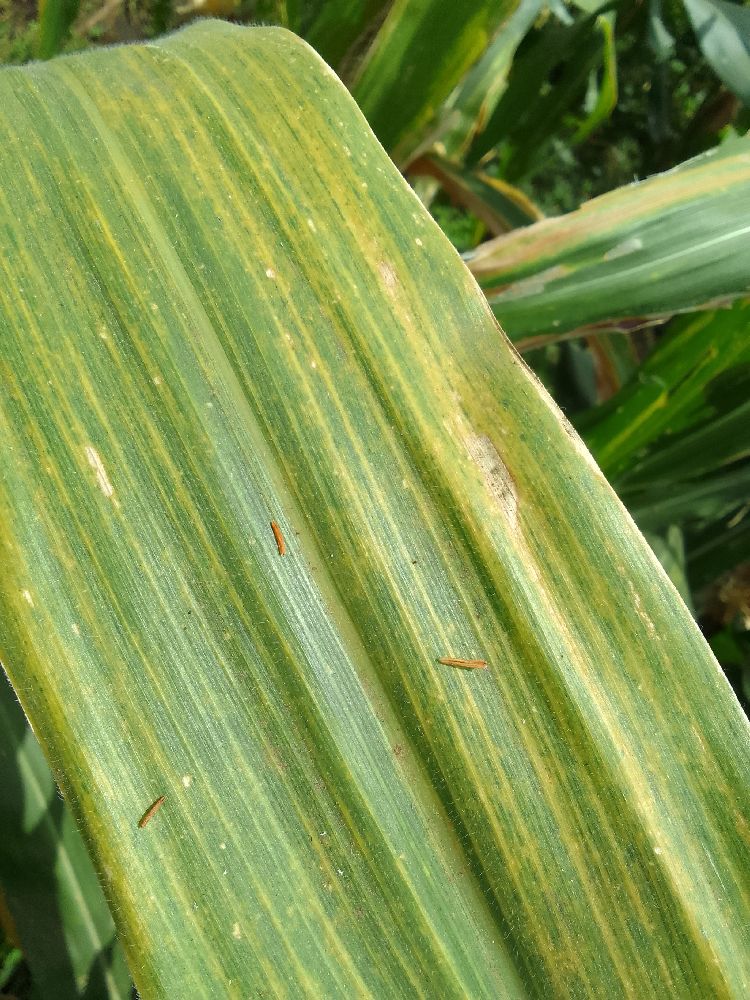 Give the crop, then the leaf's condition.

maize, maize lethal necrosis
